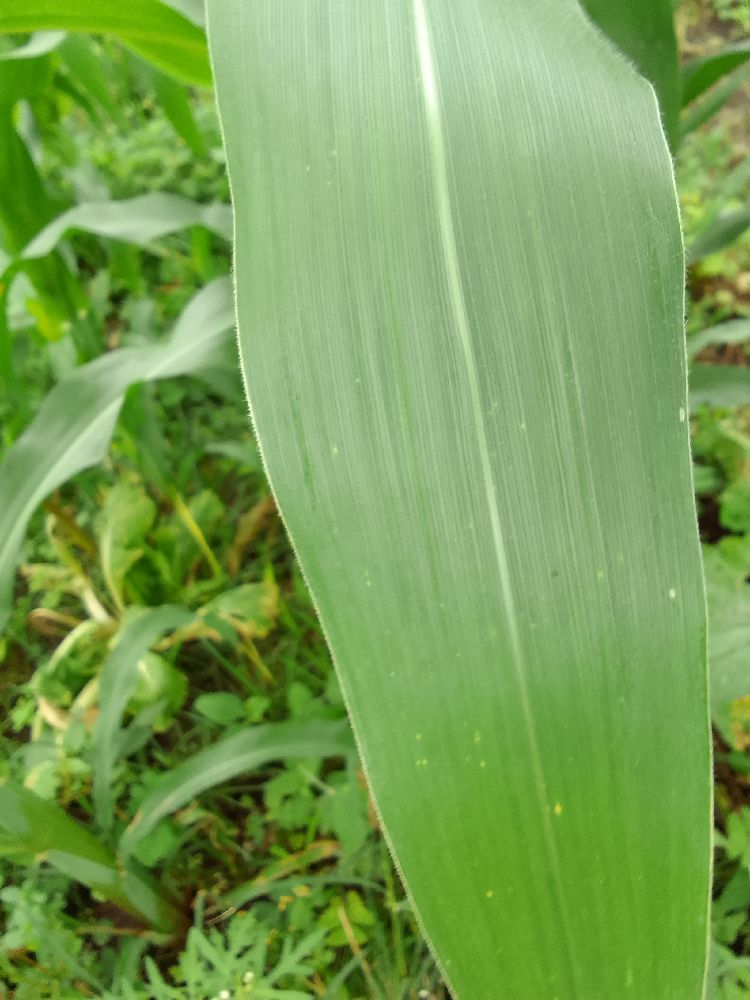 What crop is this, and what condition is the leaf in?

maize, healthy
